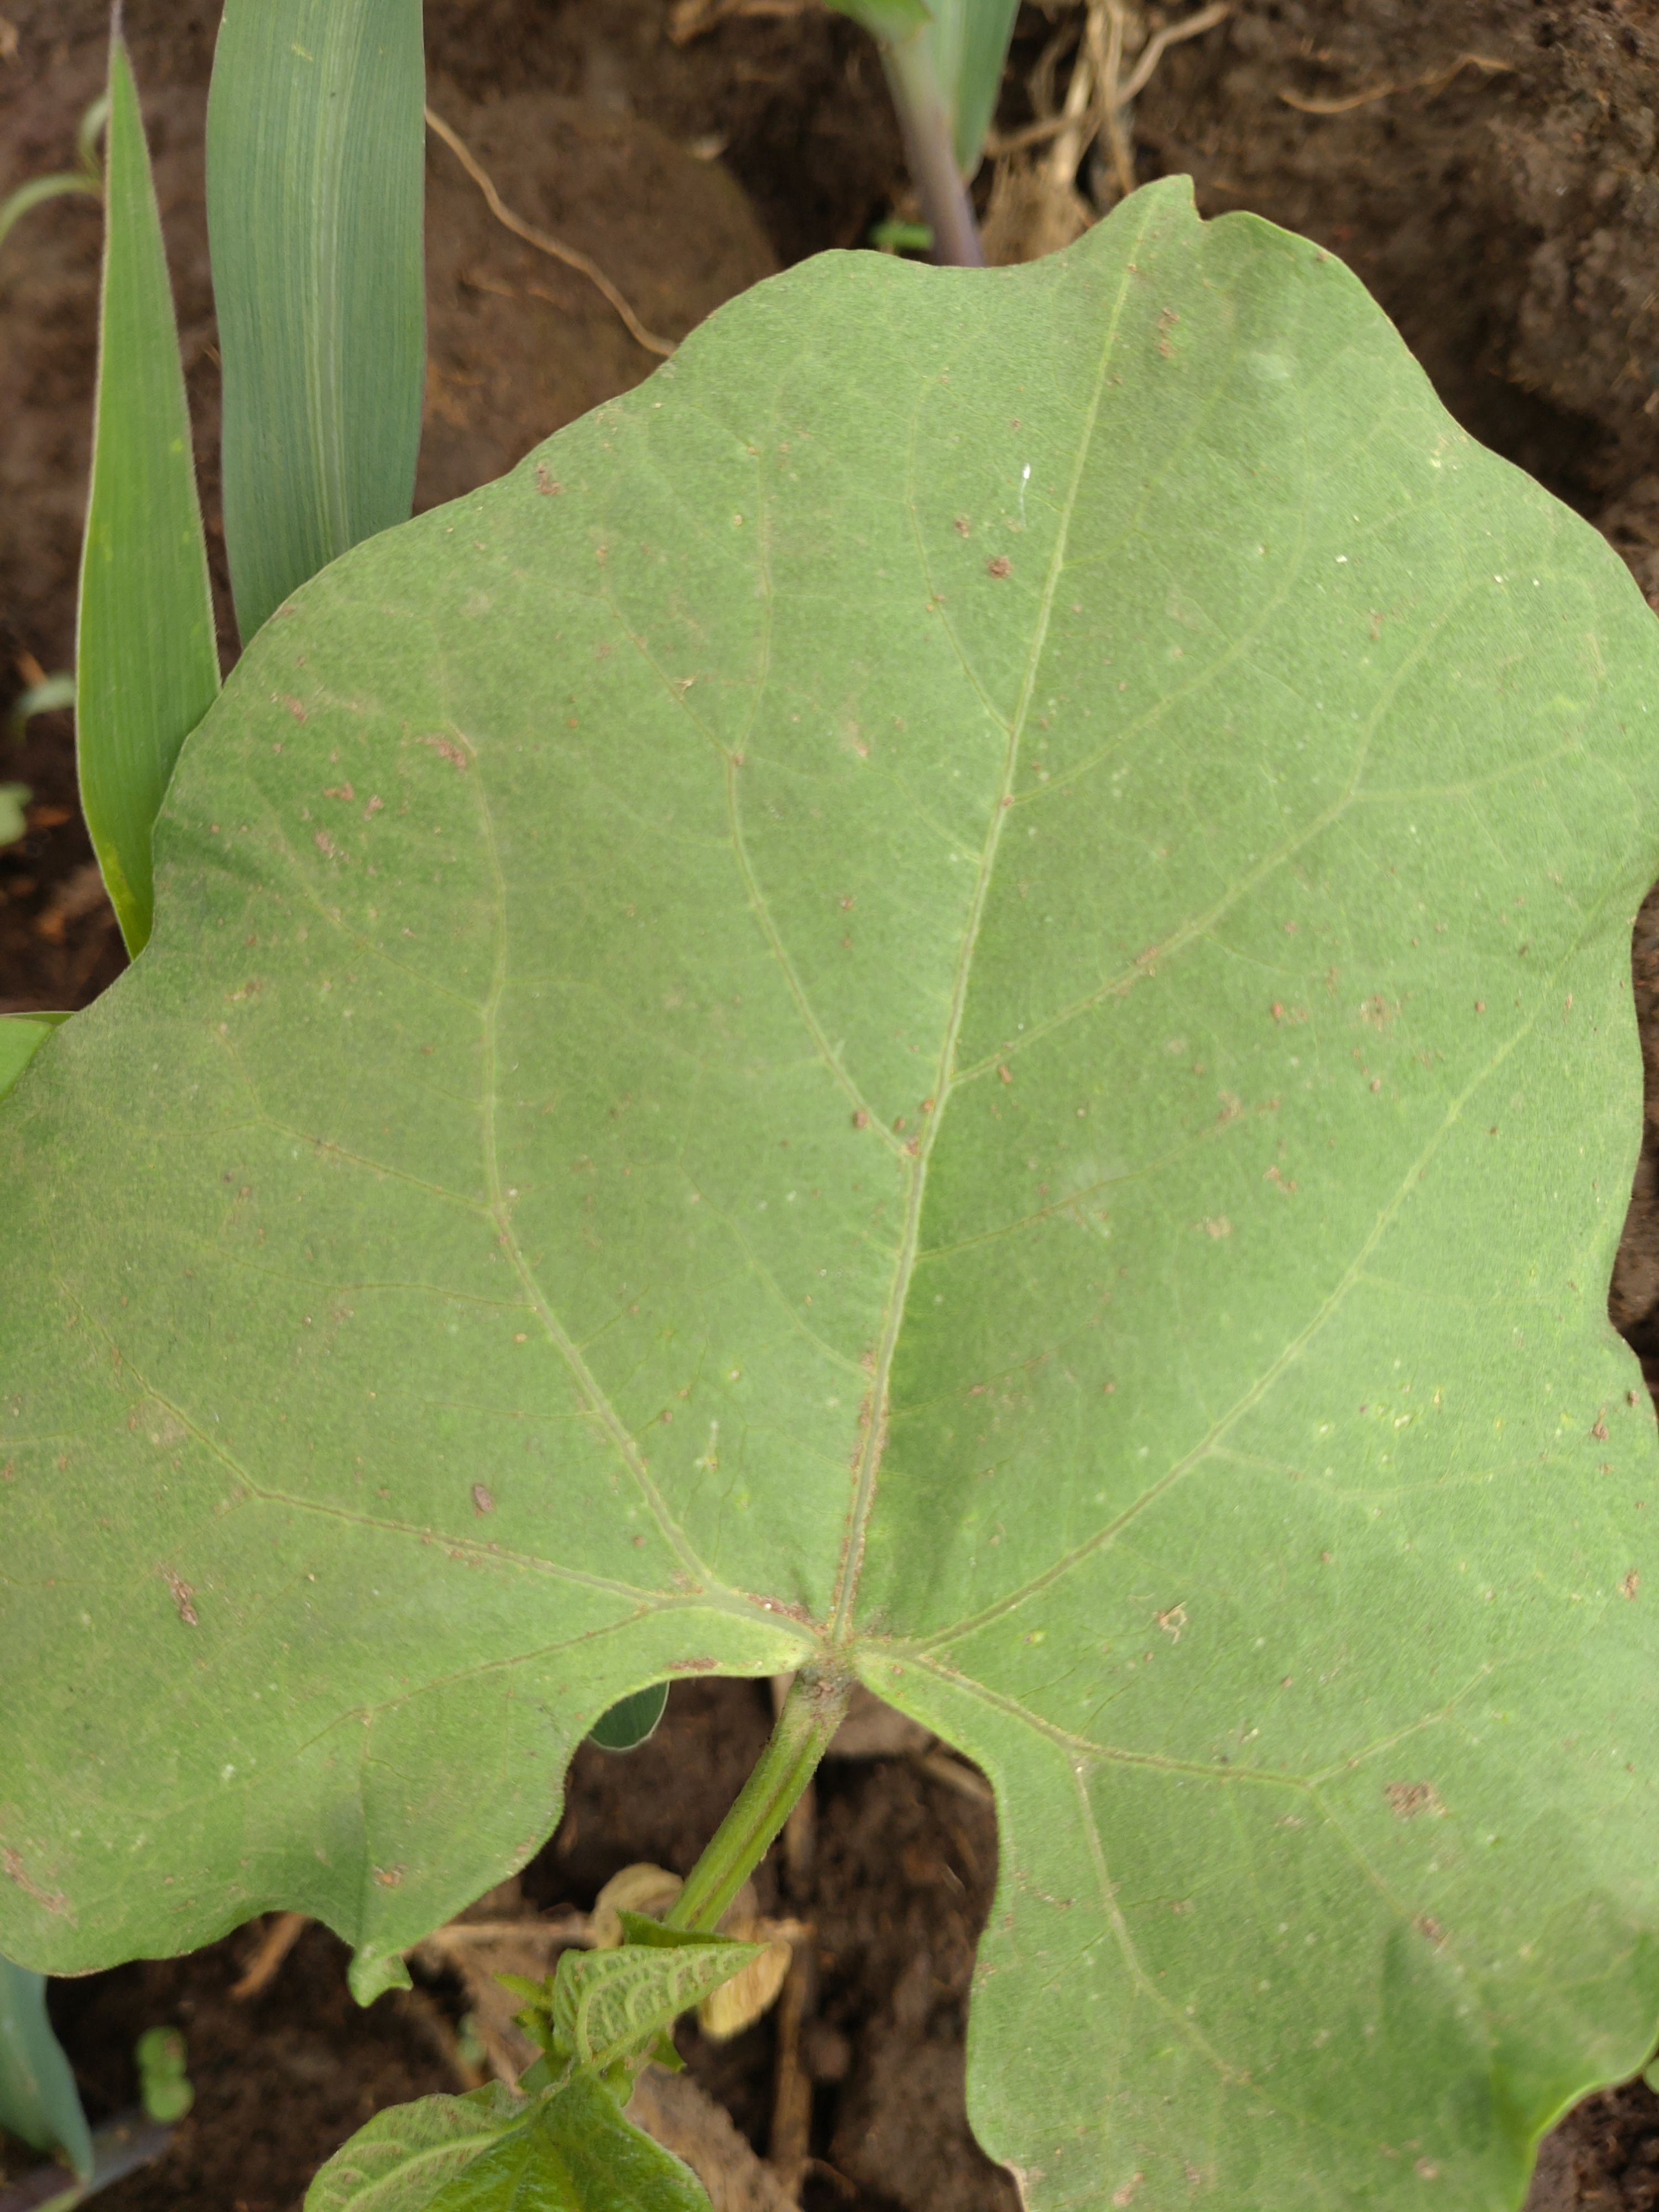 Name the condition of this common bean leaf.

healthy
